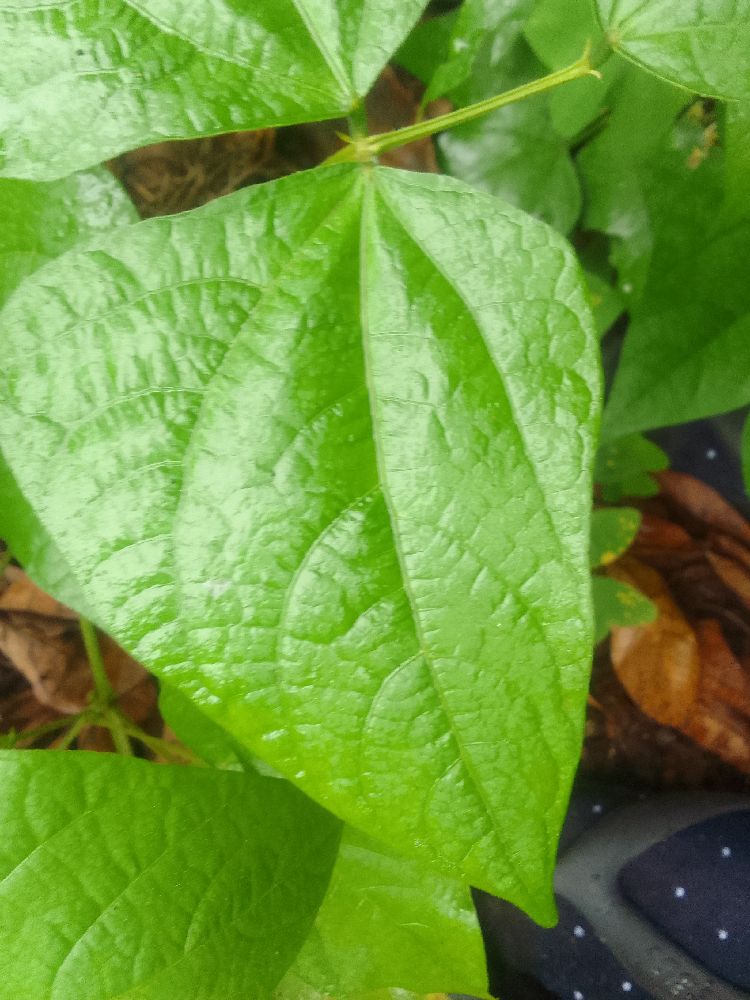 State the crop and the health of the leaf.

common bean, healthy
